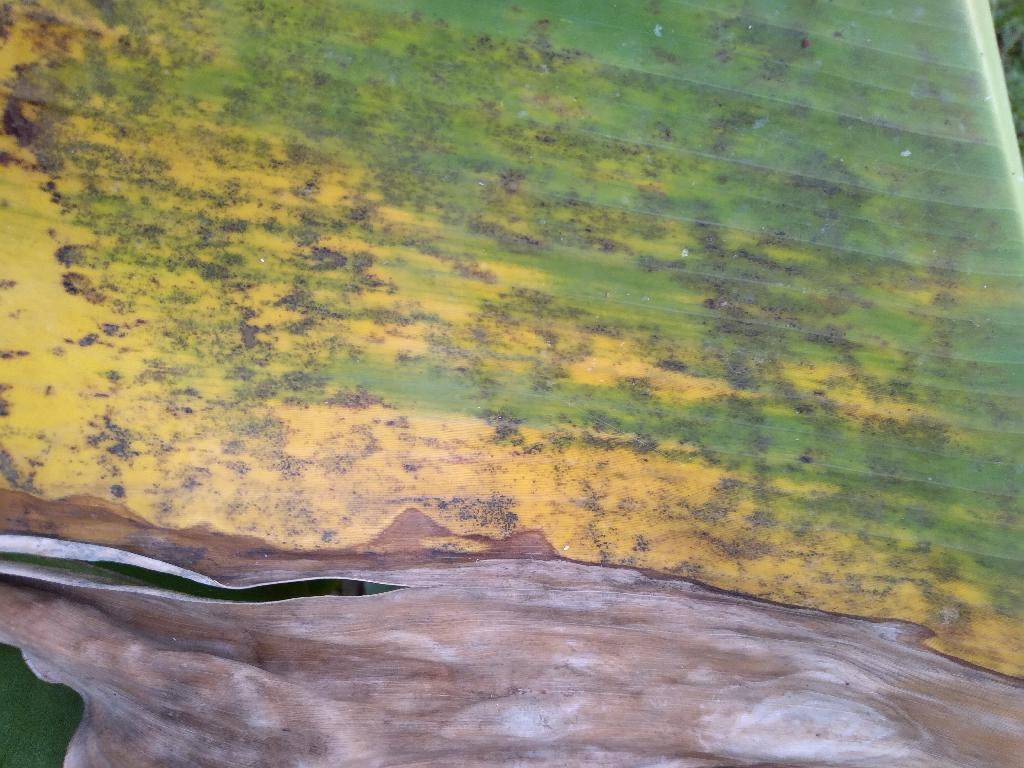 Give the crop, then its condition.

banana, black sigatoka
